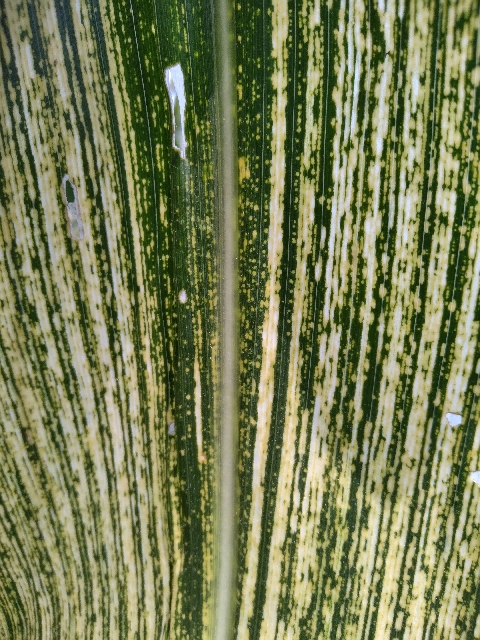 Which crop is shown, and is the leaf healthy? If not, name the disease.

maize, maize streak virus
